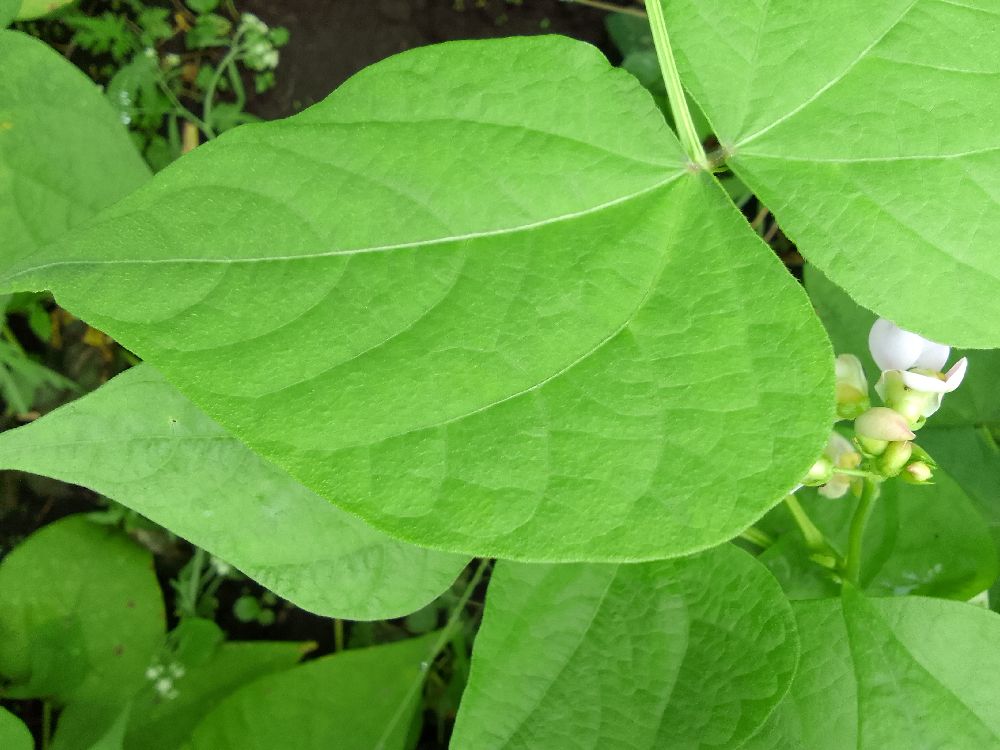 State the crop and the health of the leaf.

common bean, healthy
